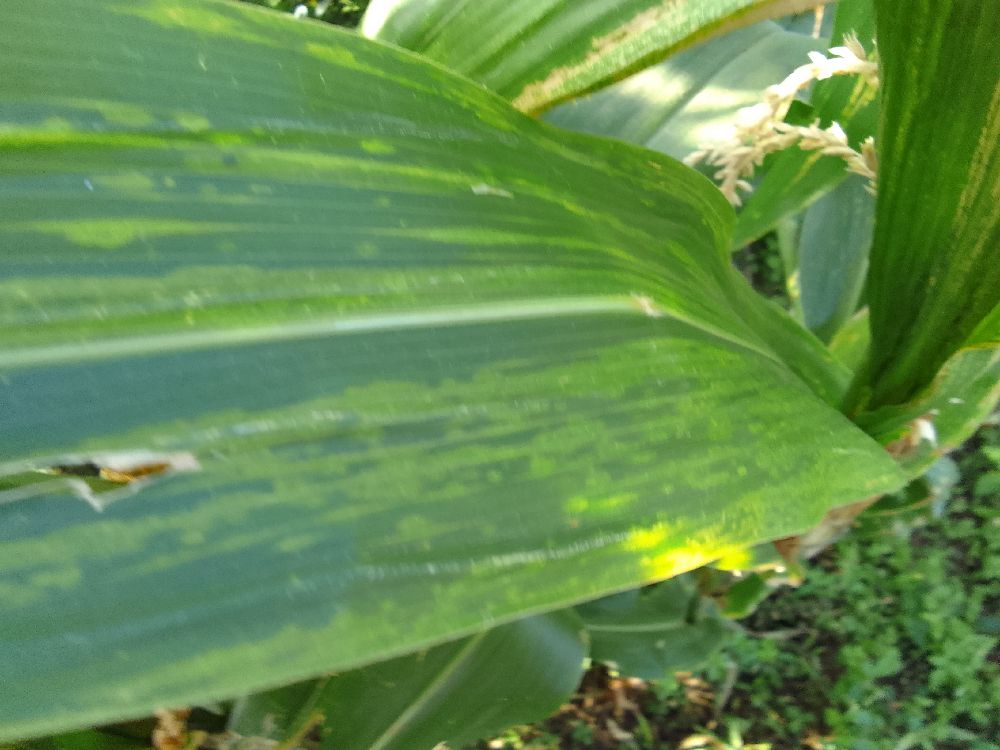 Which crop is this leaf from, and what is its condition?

maize, maize lethal necrosis
